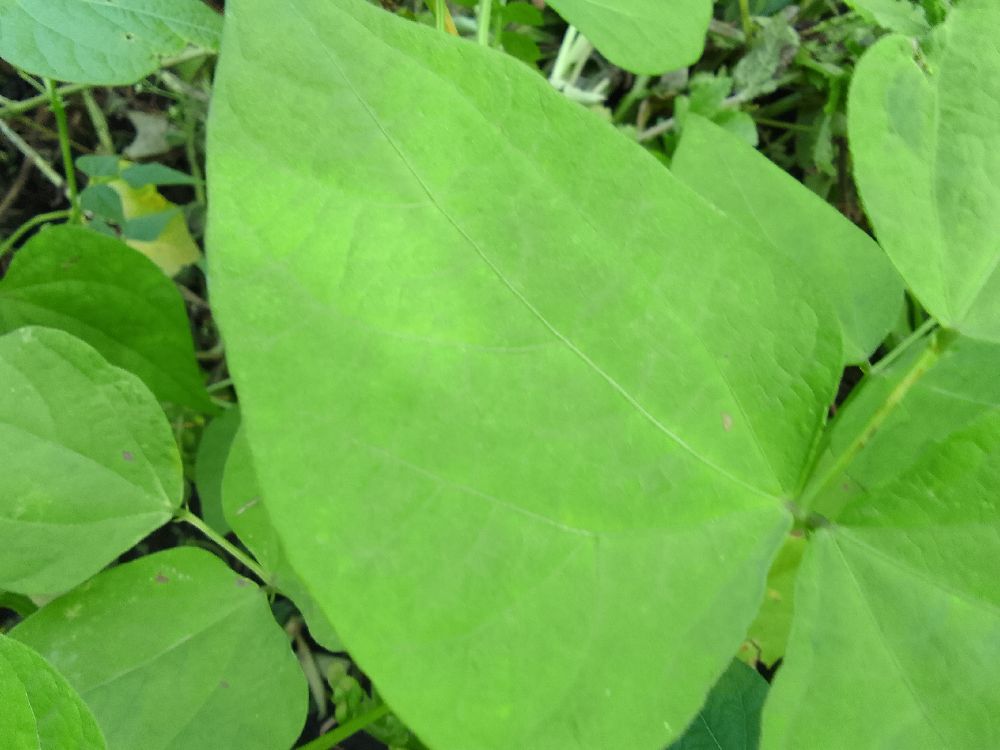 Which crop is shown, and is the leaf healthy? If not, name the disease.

common bean, healthy
